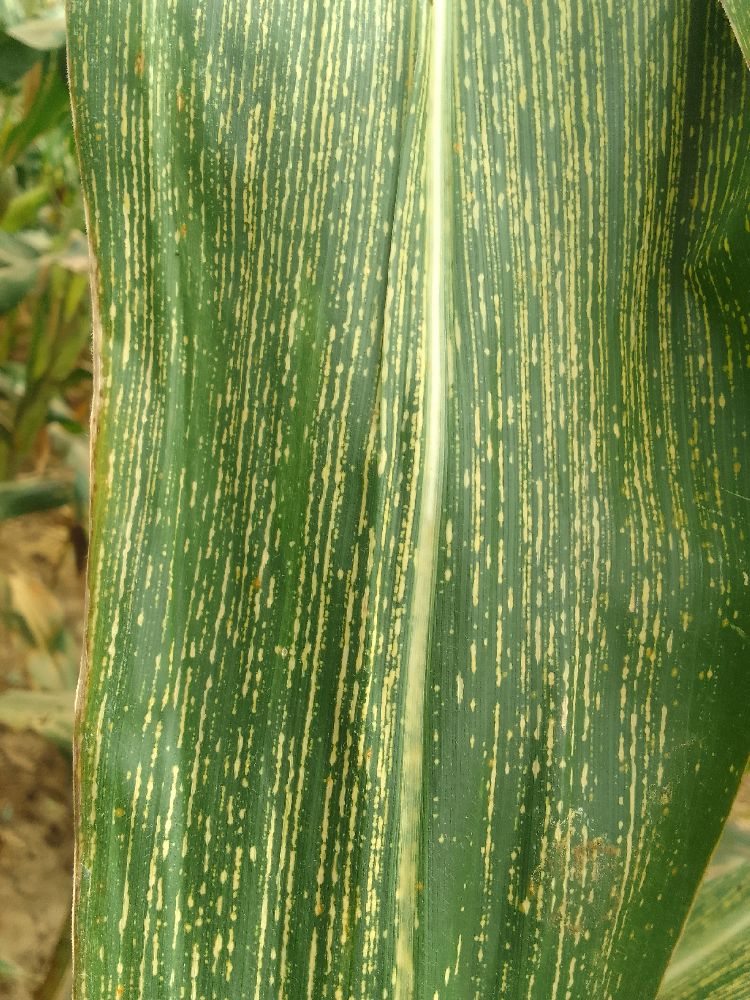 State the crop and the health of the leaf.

maize, maize streak virus
